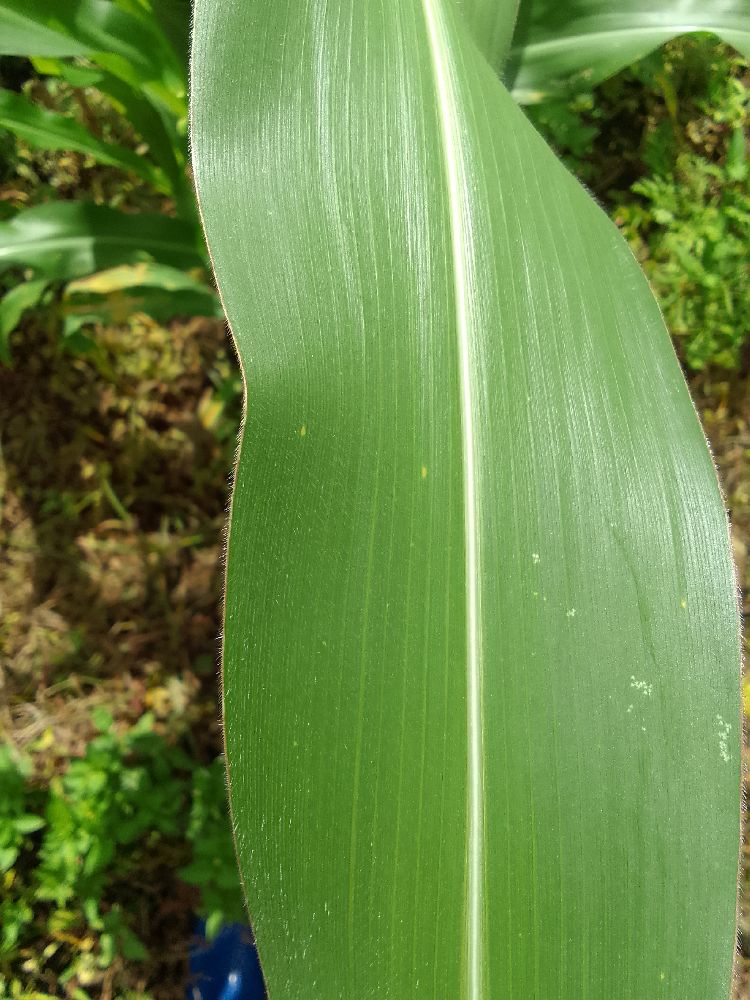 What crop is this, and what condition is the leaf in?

maize, healthy
